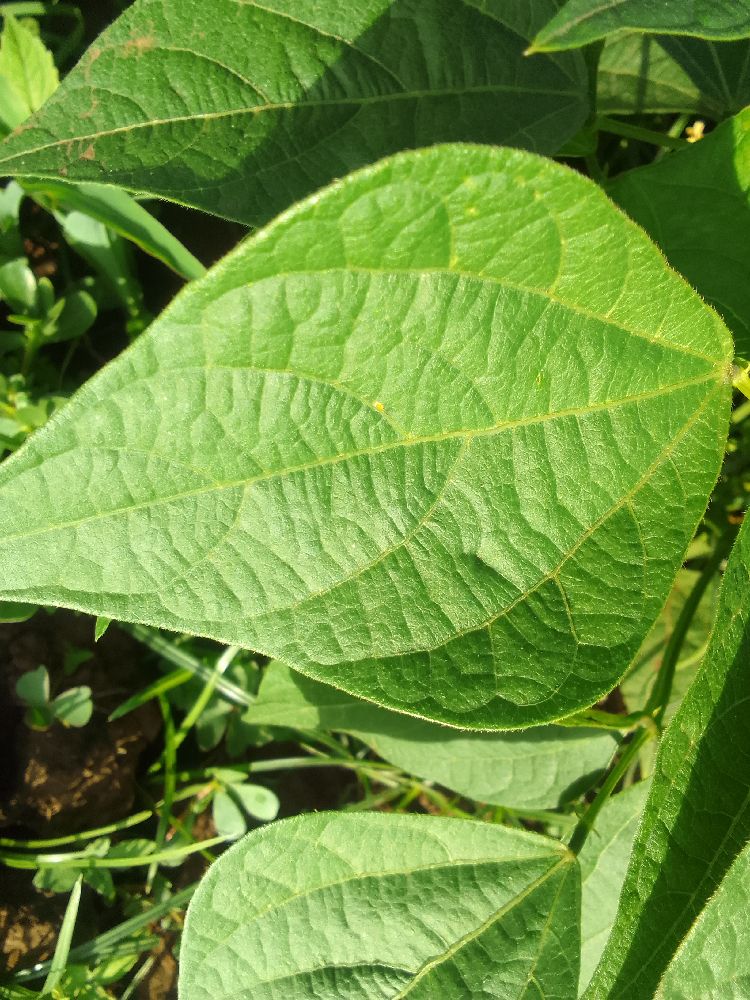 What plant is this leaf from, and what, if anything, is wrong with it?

common bean, healthy
